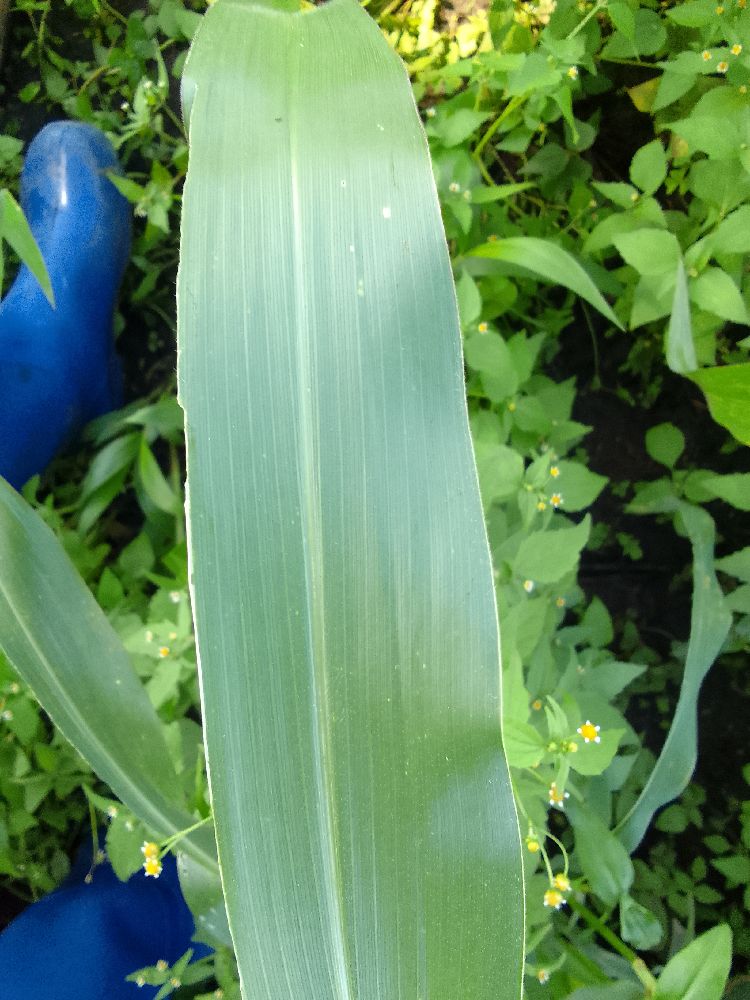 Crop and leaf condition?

maize, healthy
